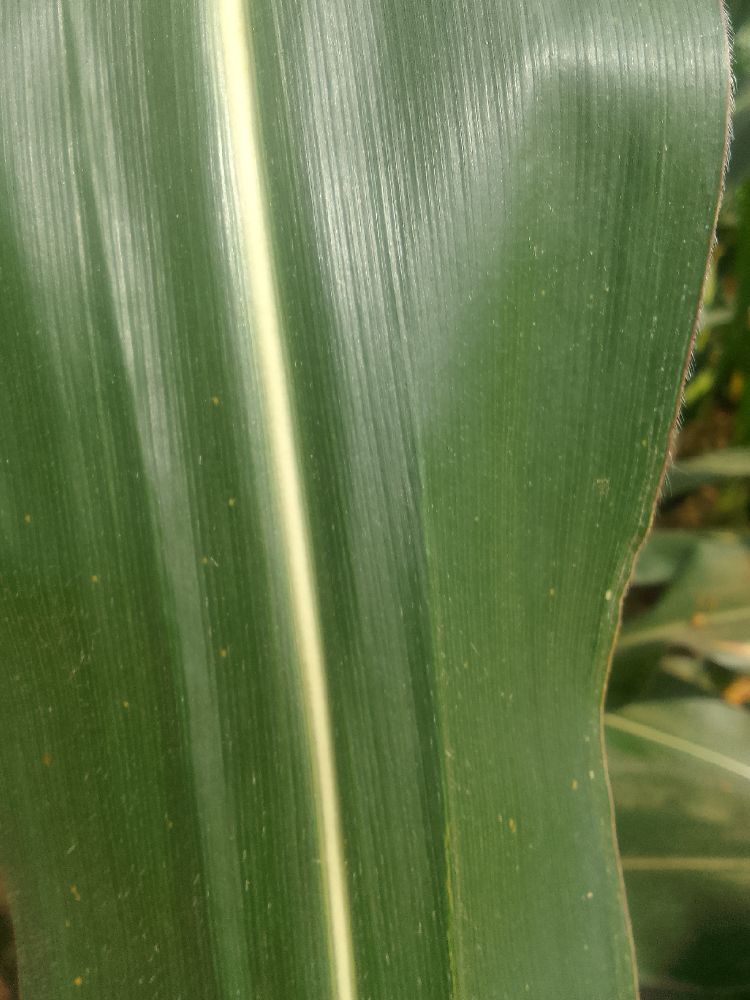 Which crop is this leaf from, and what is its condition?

maize, healthy
